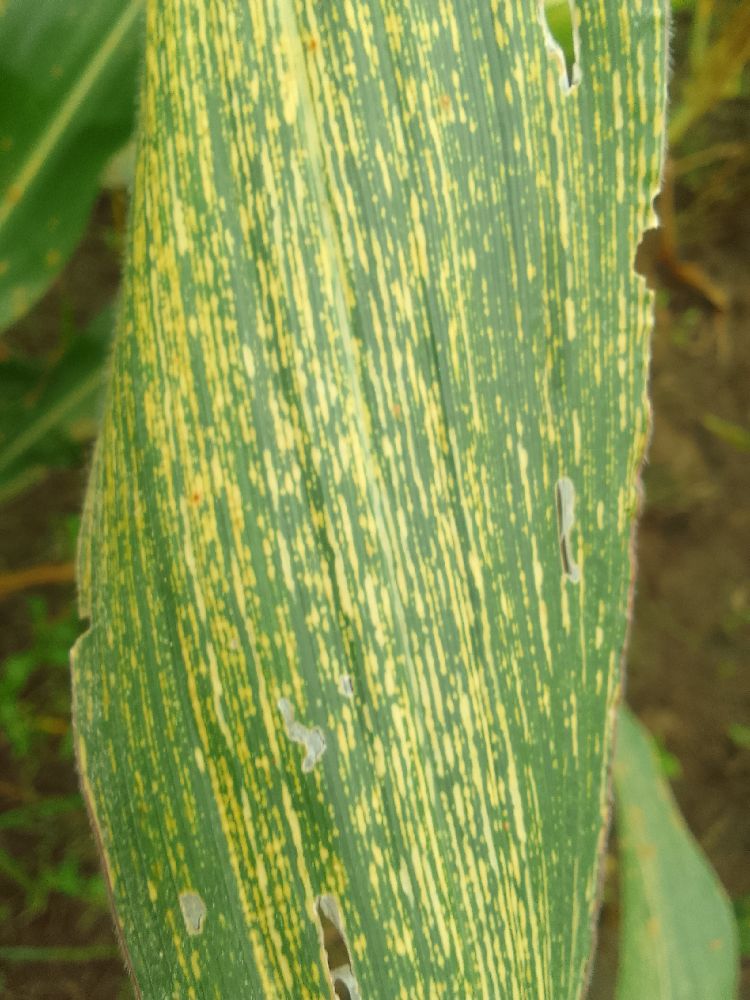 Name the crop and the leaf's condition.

maize, maize streak virus
